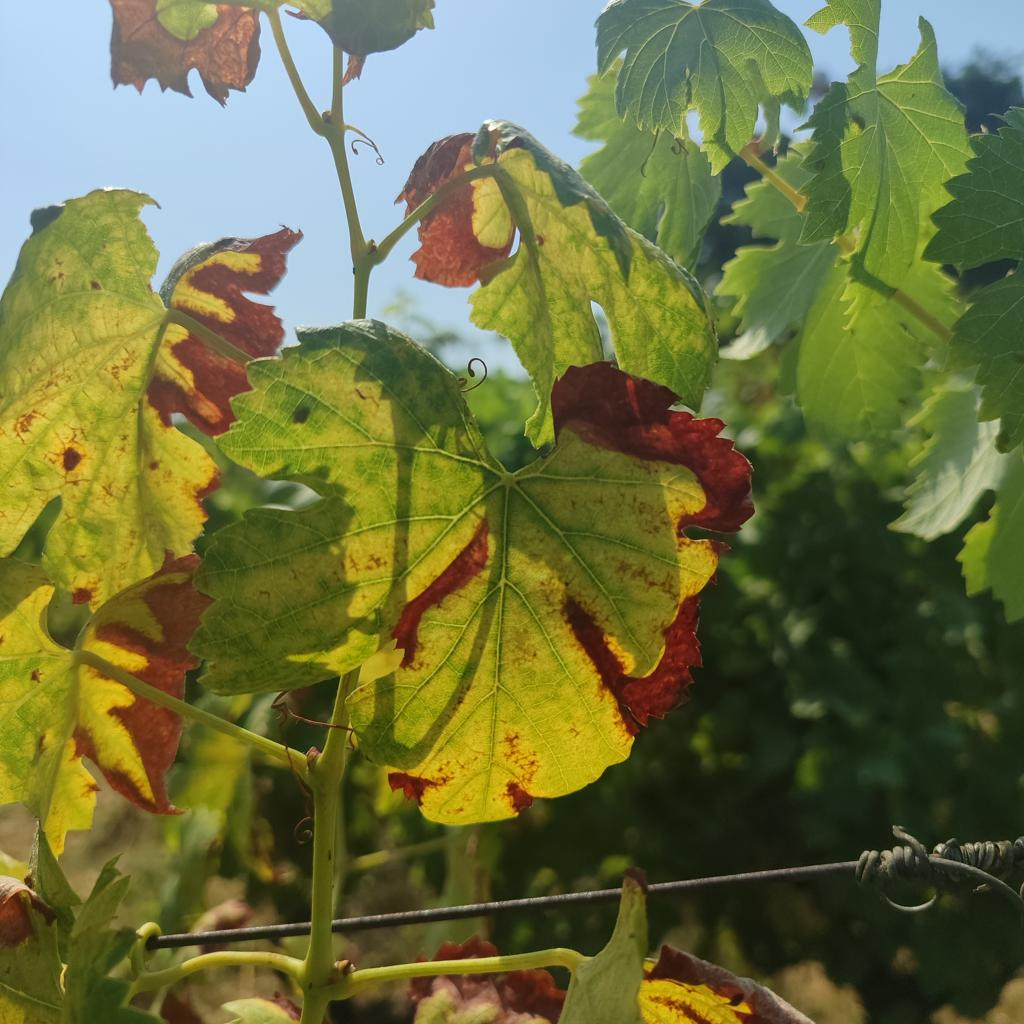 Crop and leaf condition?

grapevine, esca complex
